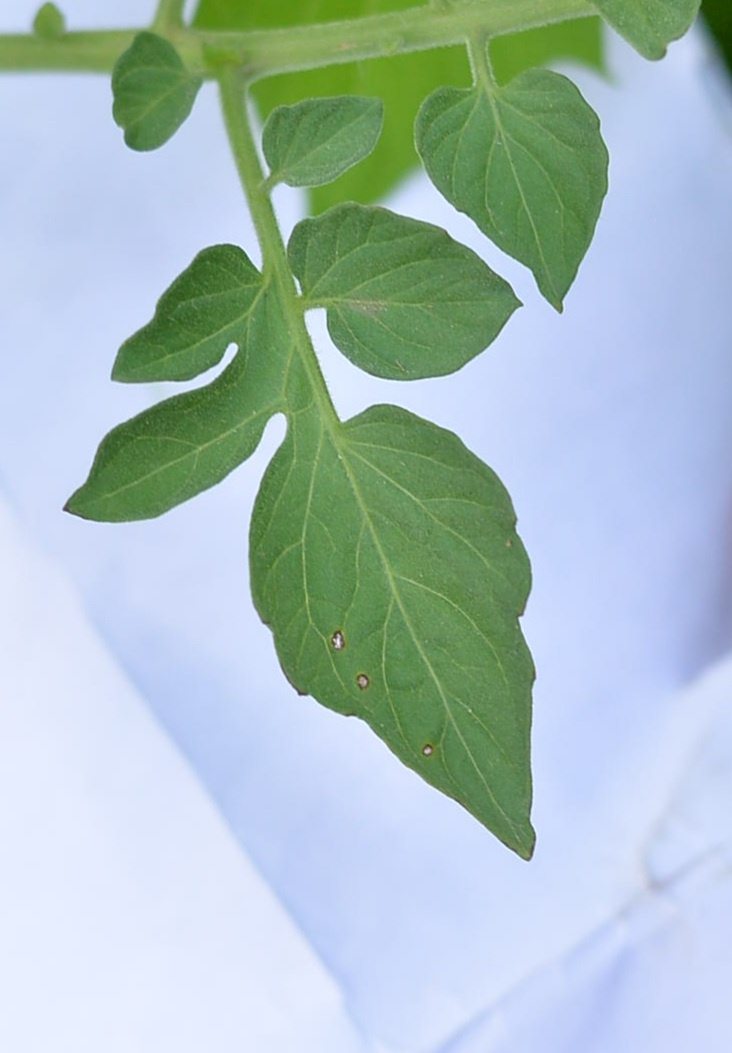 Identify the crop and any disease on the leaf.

tomato, healthy
